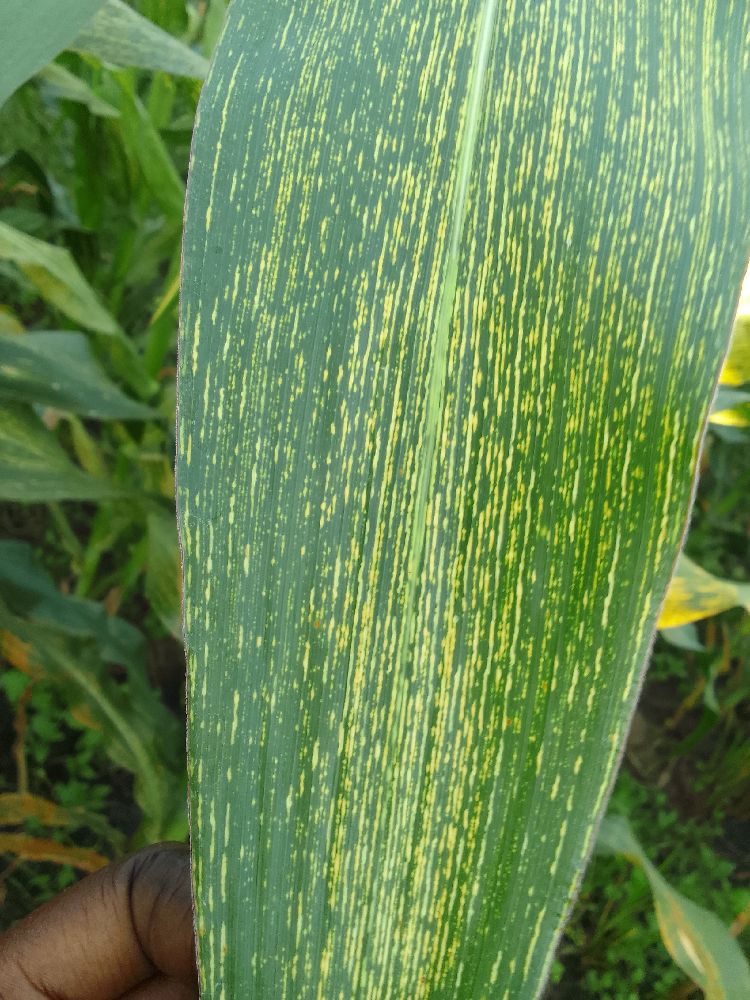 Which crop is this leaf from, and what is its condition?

maize, maize streak virus
